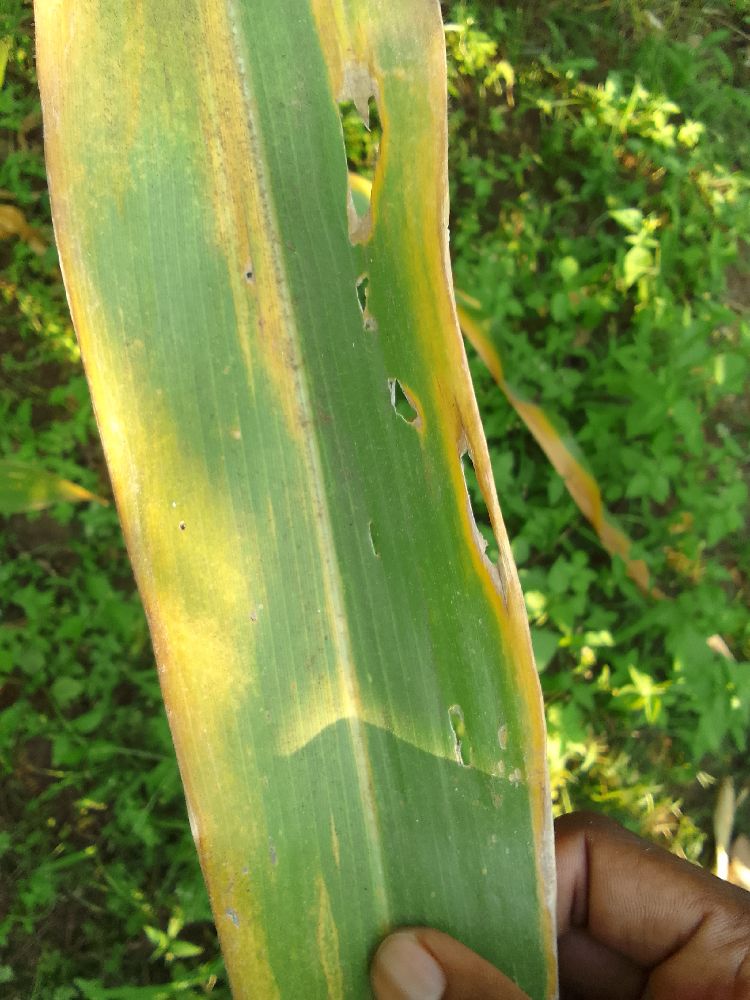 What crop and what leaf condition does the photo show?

maize, maize lethal necrosis
